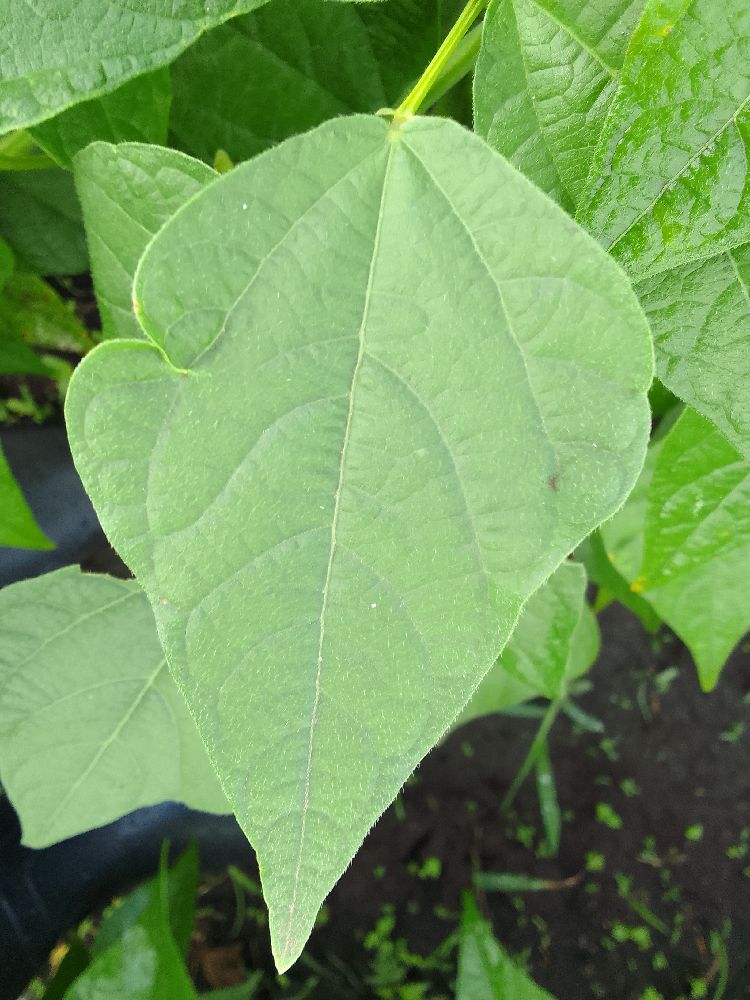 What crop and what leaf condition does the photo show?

common bean, healthy
